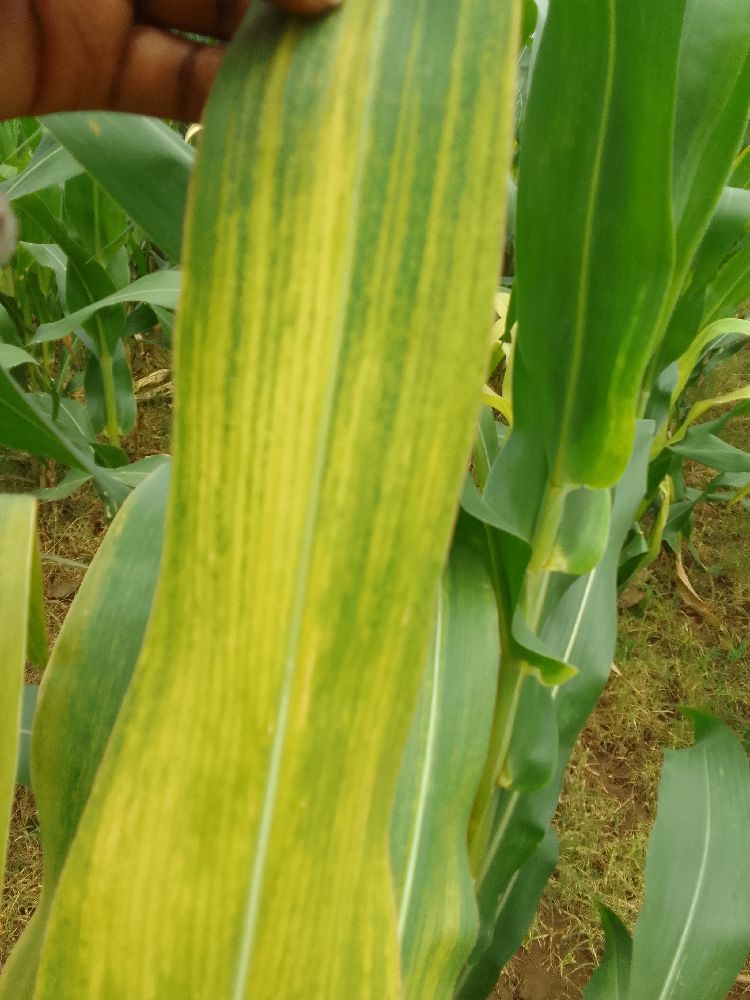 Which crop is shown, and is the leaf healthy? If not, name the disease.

maize, maize lethal necrosis
